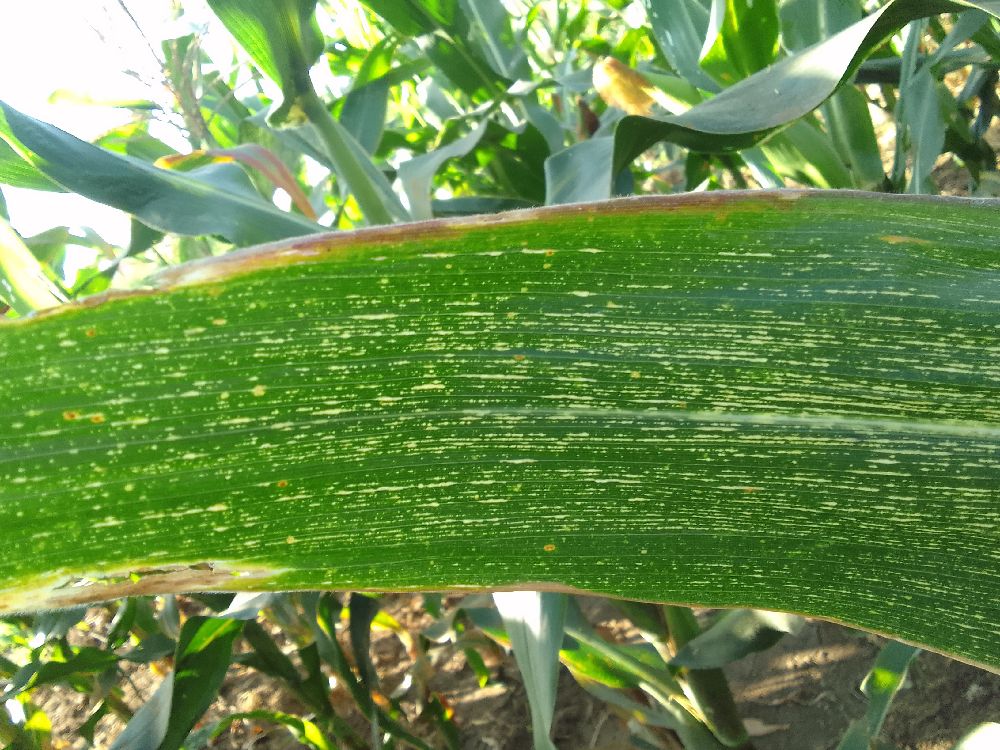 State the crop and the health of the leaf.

maize, maize streak virus
